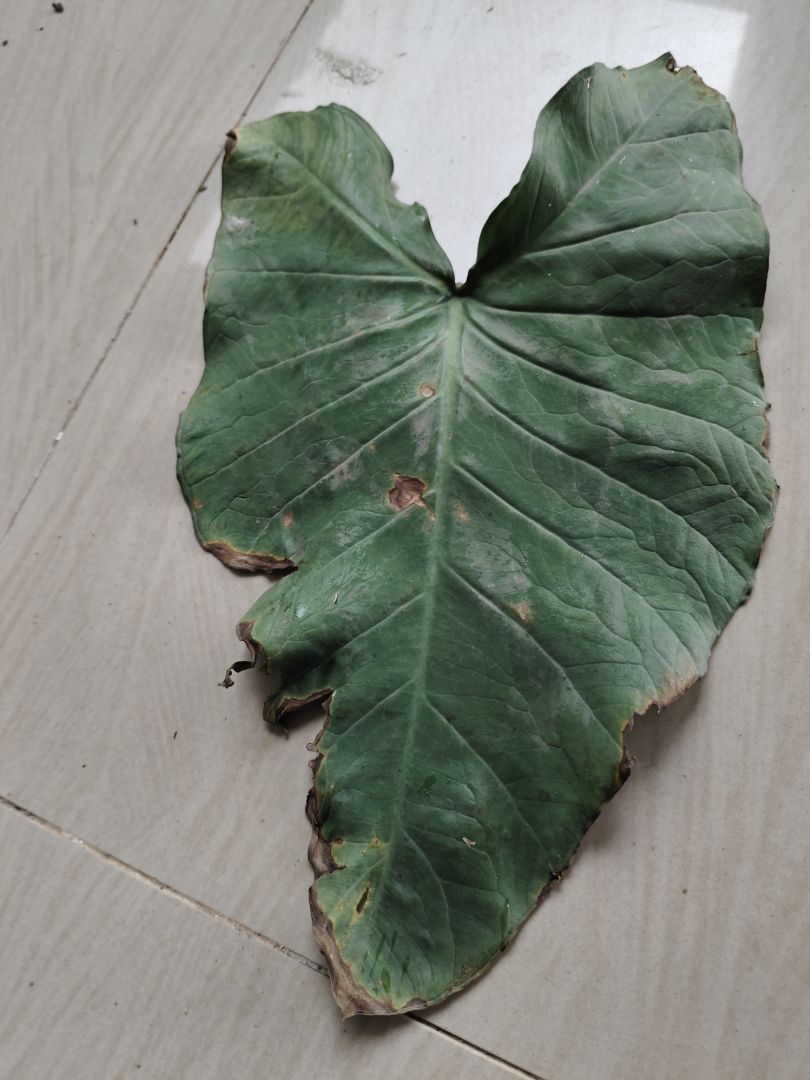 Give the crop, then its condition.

taro, leaf blight
